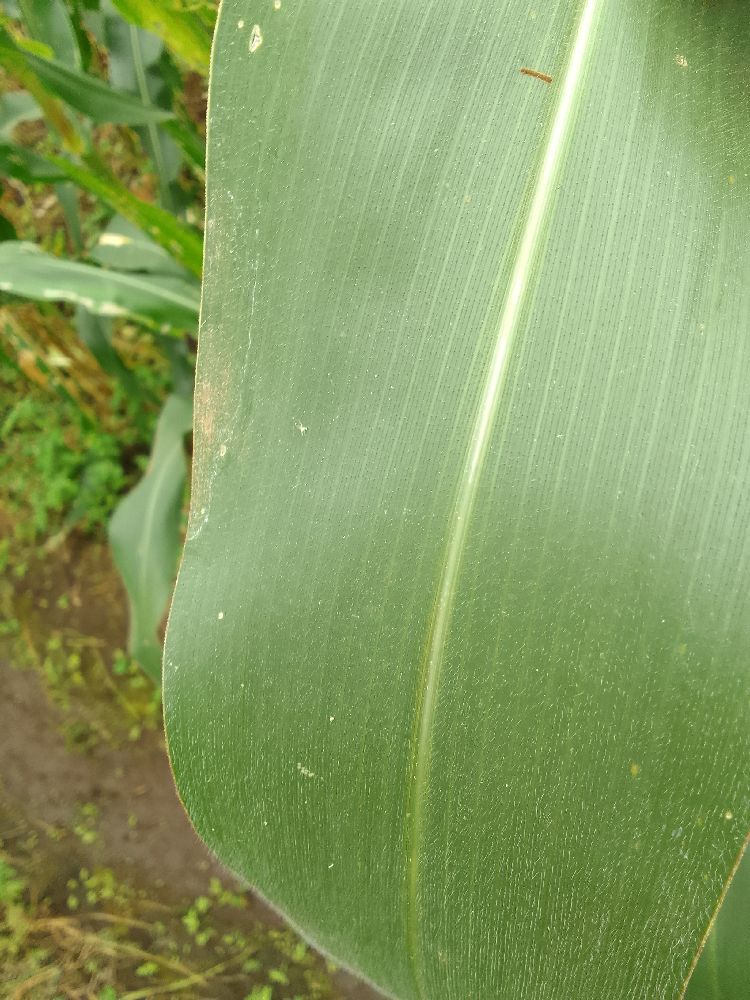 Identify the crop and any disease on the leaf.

maize, healthy
